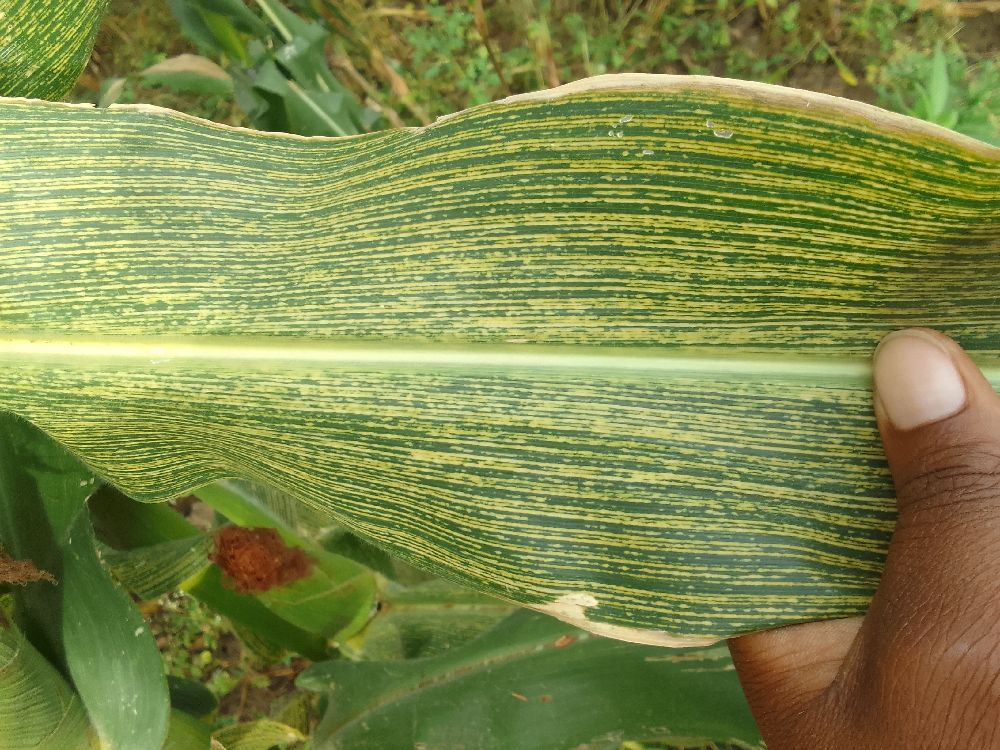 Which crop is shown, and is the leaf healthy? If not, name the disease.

maize, maize streak virus
